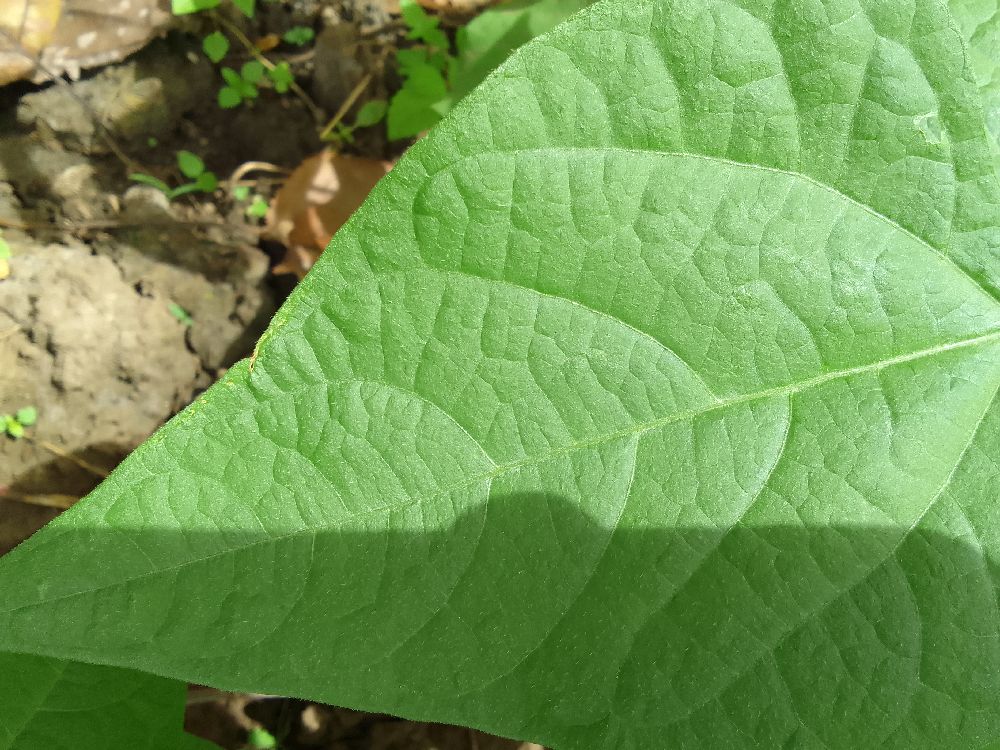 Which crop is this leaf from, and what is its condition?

common bean, healthy
